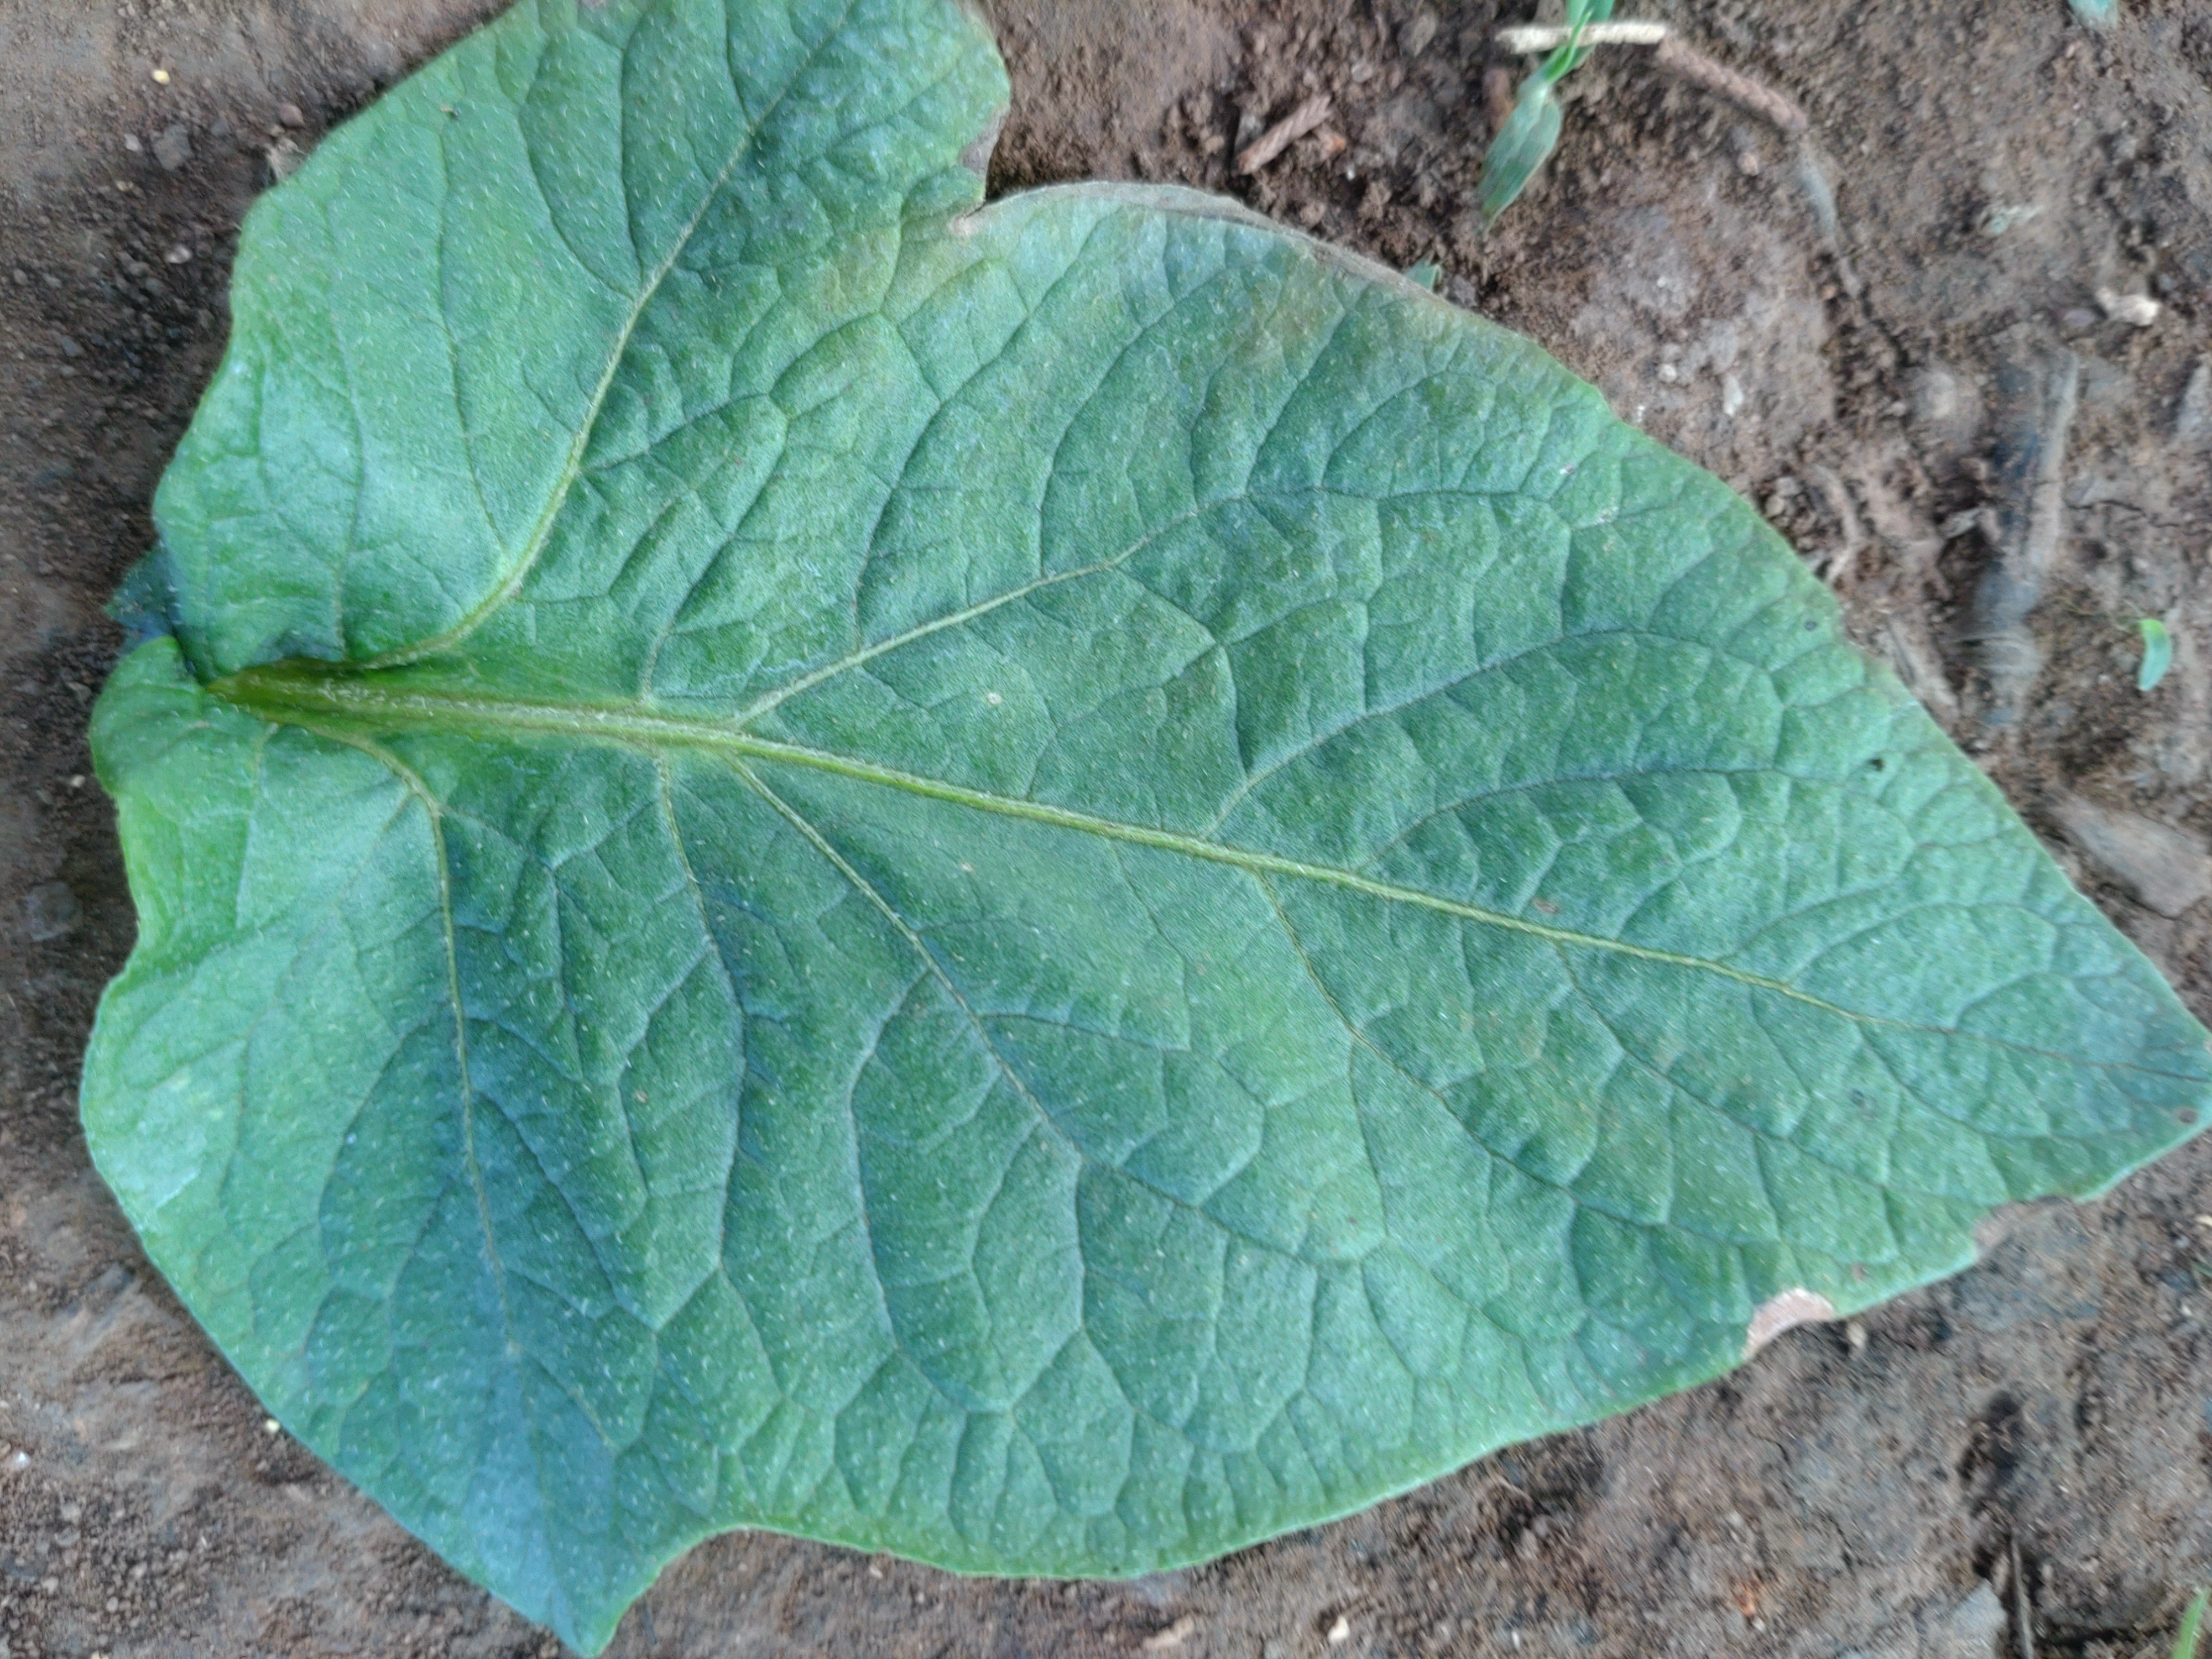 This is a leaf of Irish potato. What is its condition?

early blight
